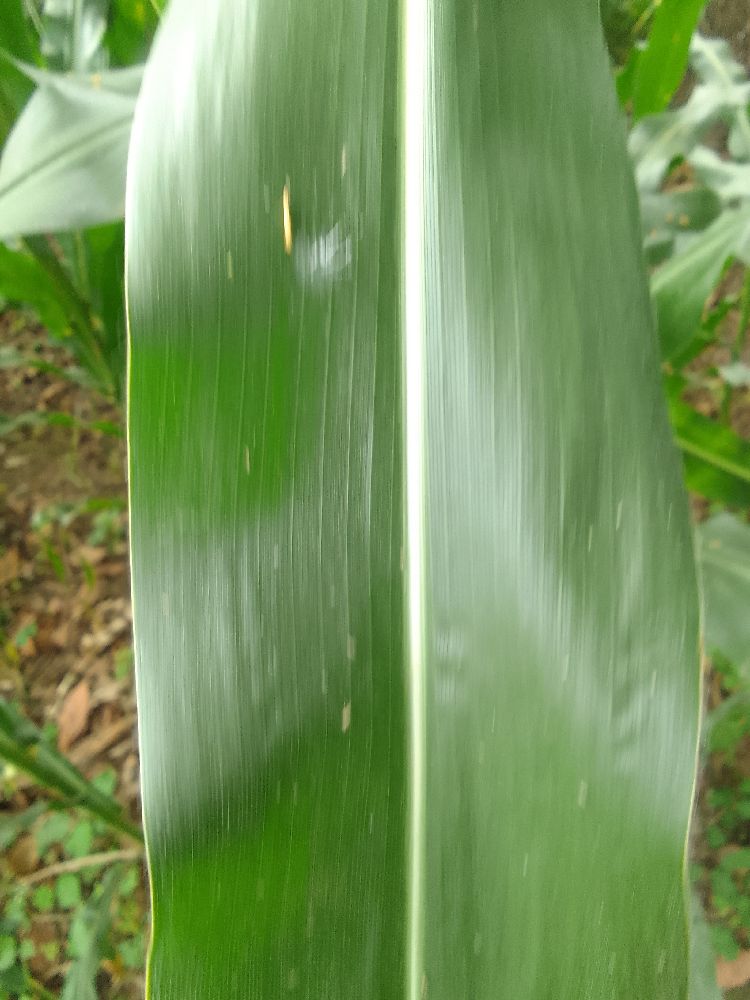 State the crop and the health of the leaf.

maize, healthy
